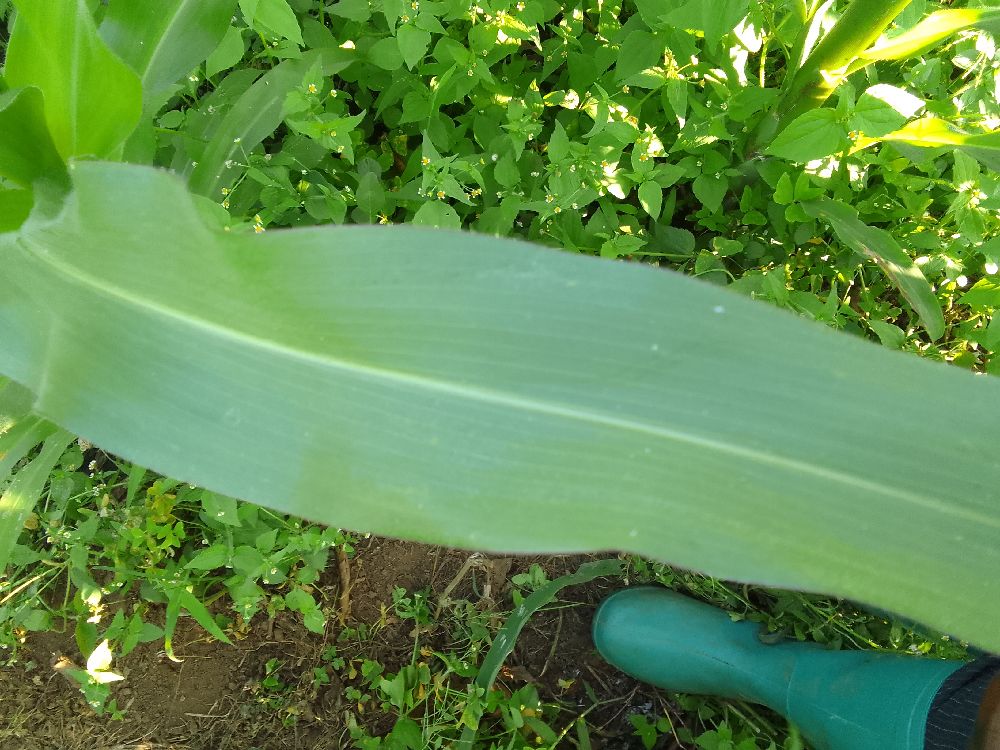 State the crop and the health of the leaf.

maize, healthy
